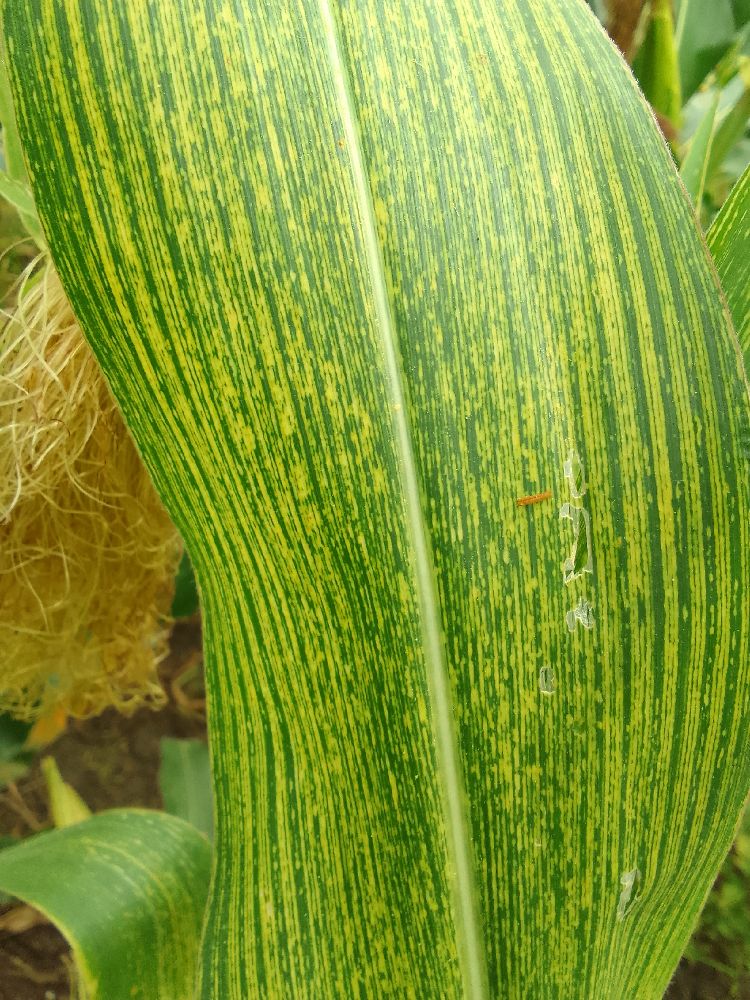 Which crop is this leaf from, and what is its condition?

maize, maize streak virus
